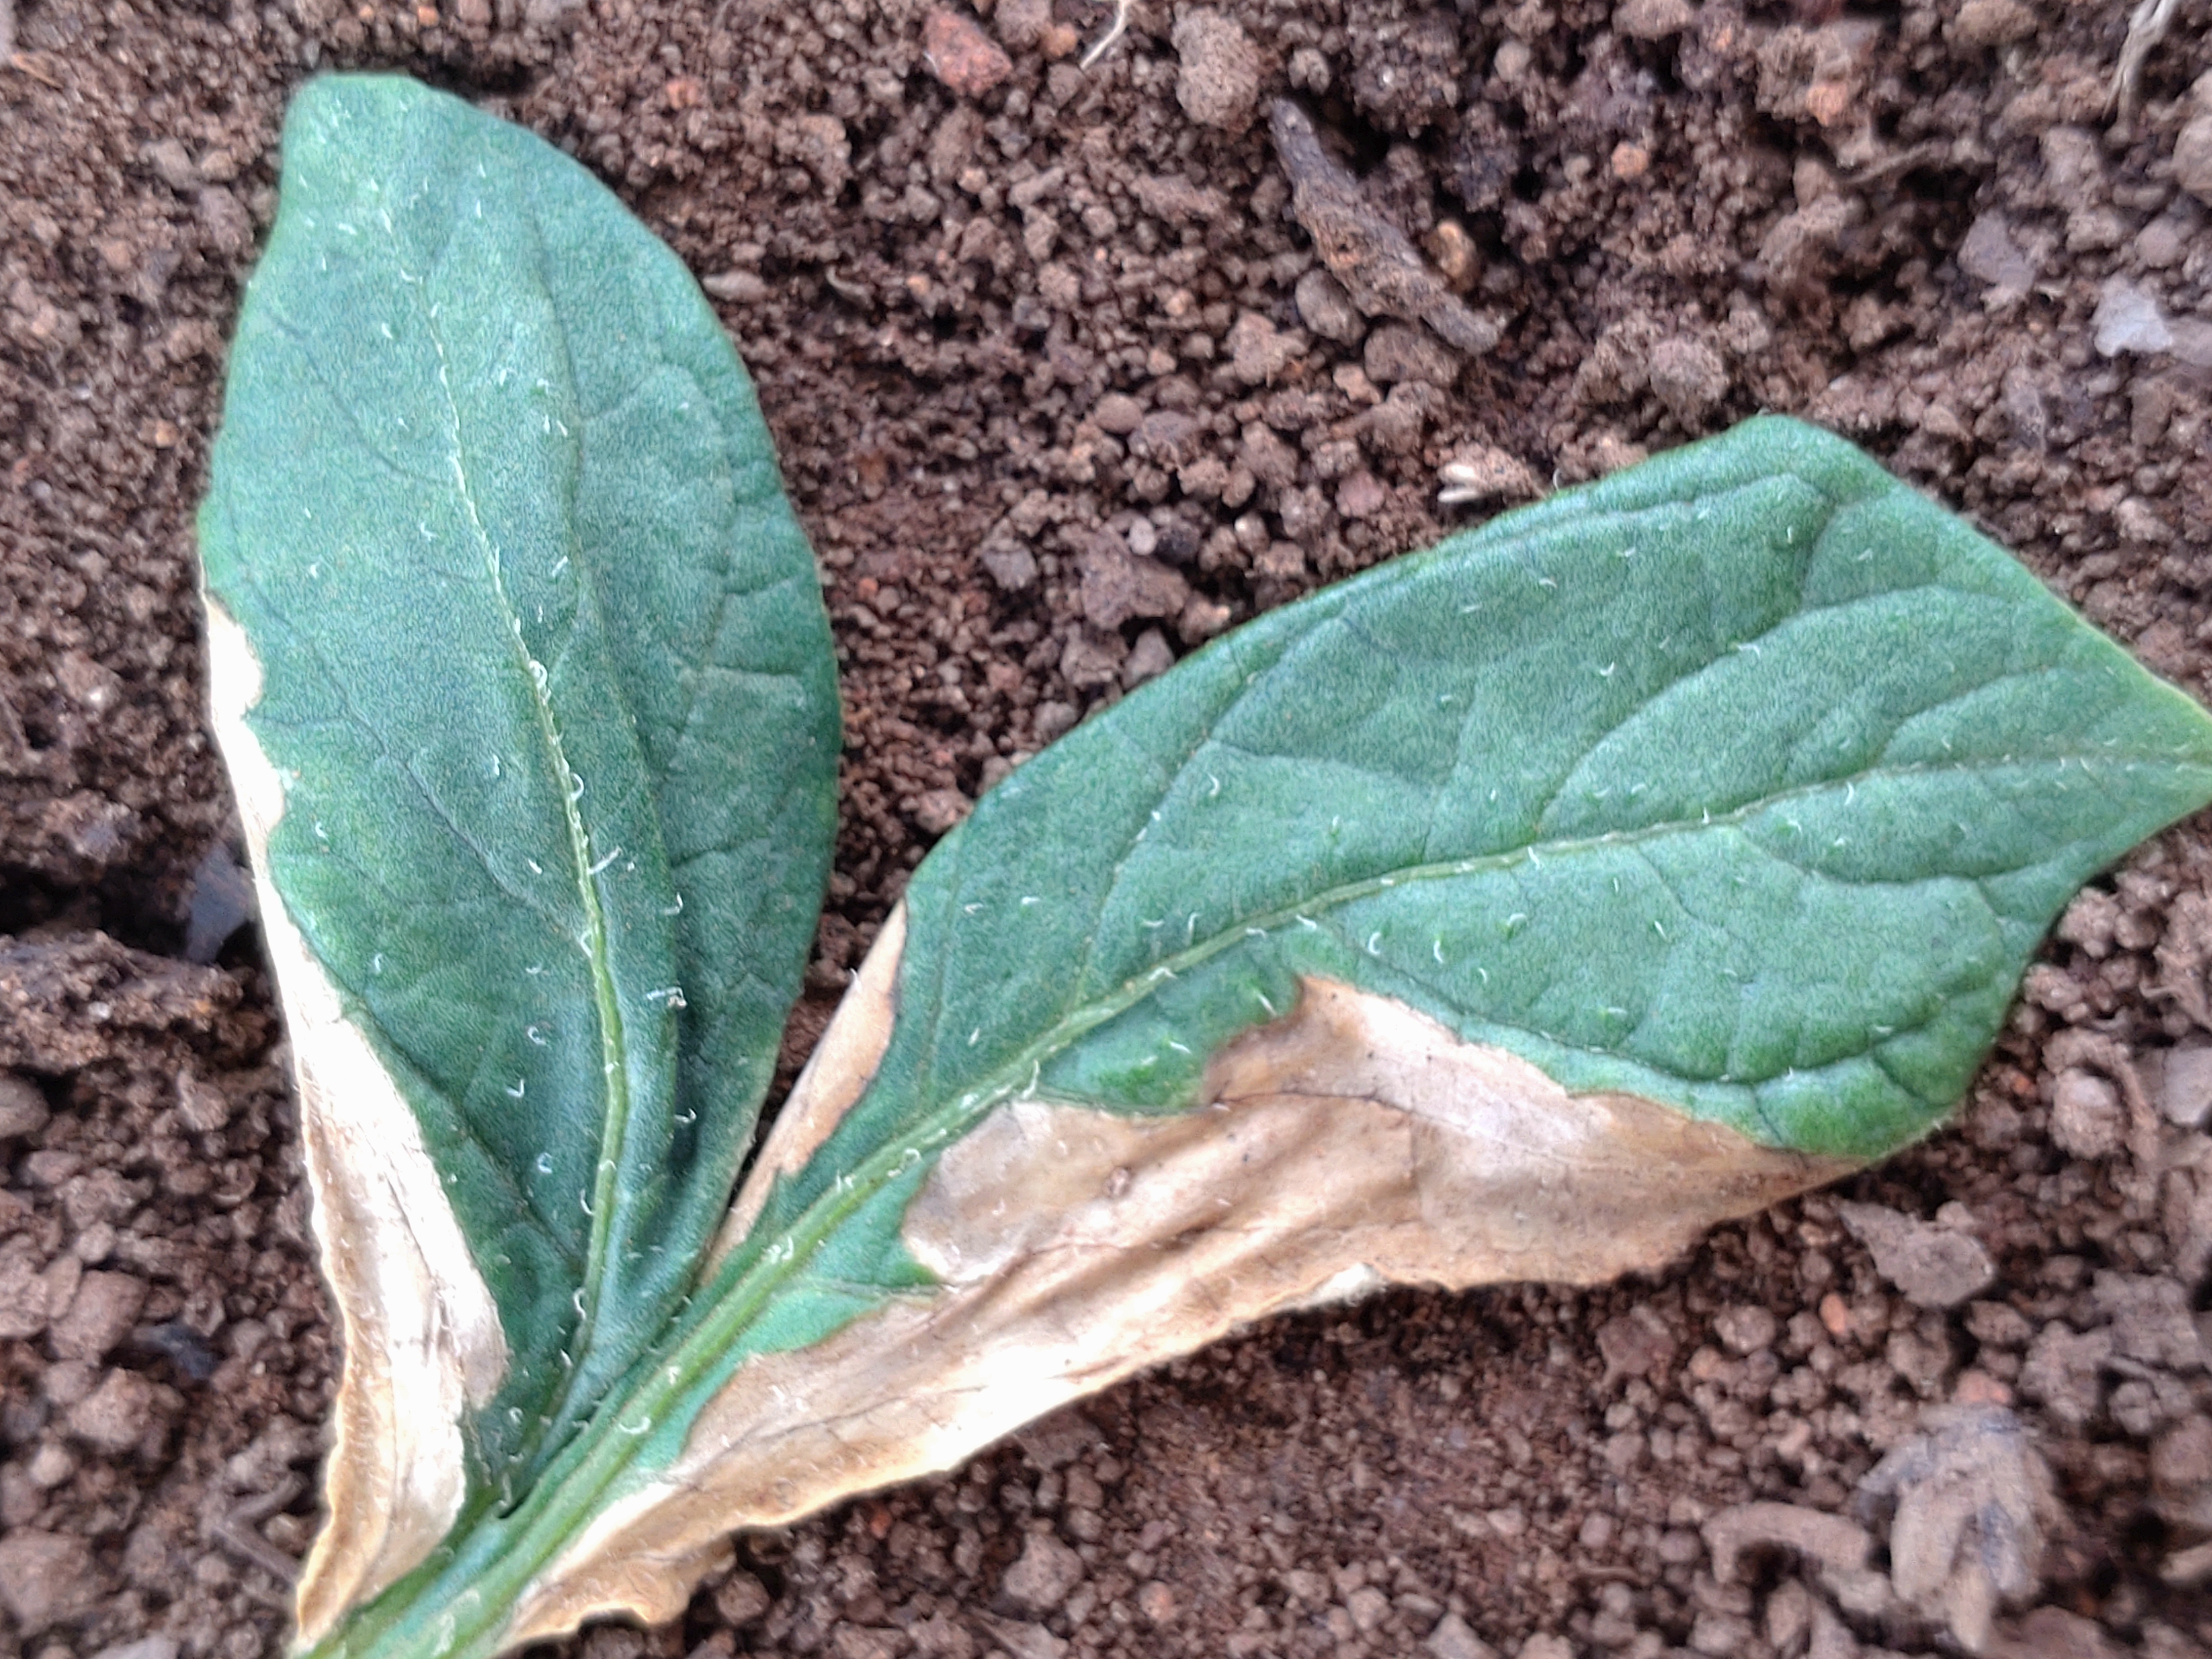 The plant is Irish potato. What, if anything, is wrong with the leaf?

early blight
